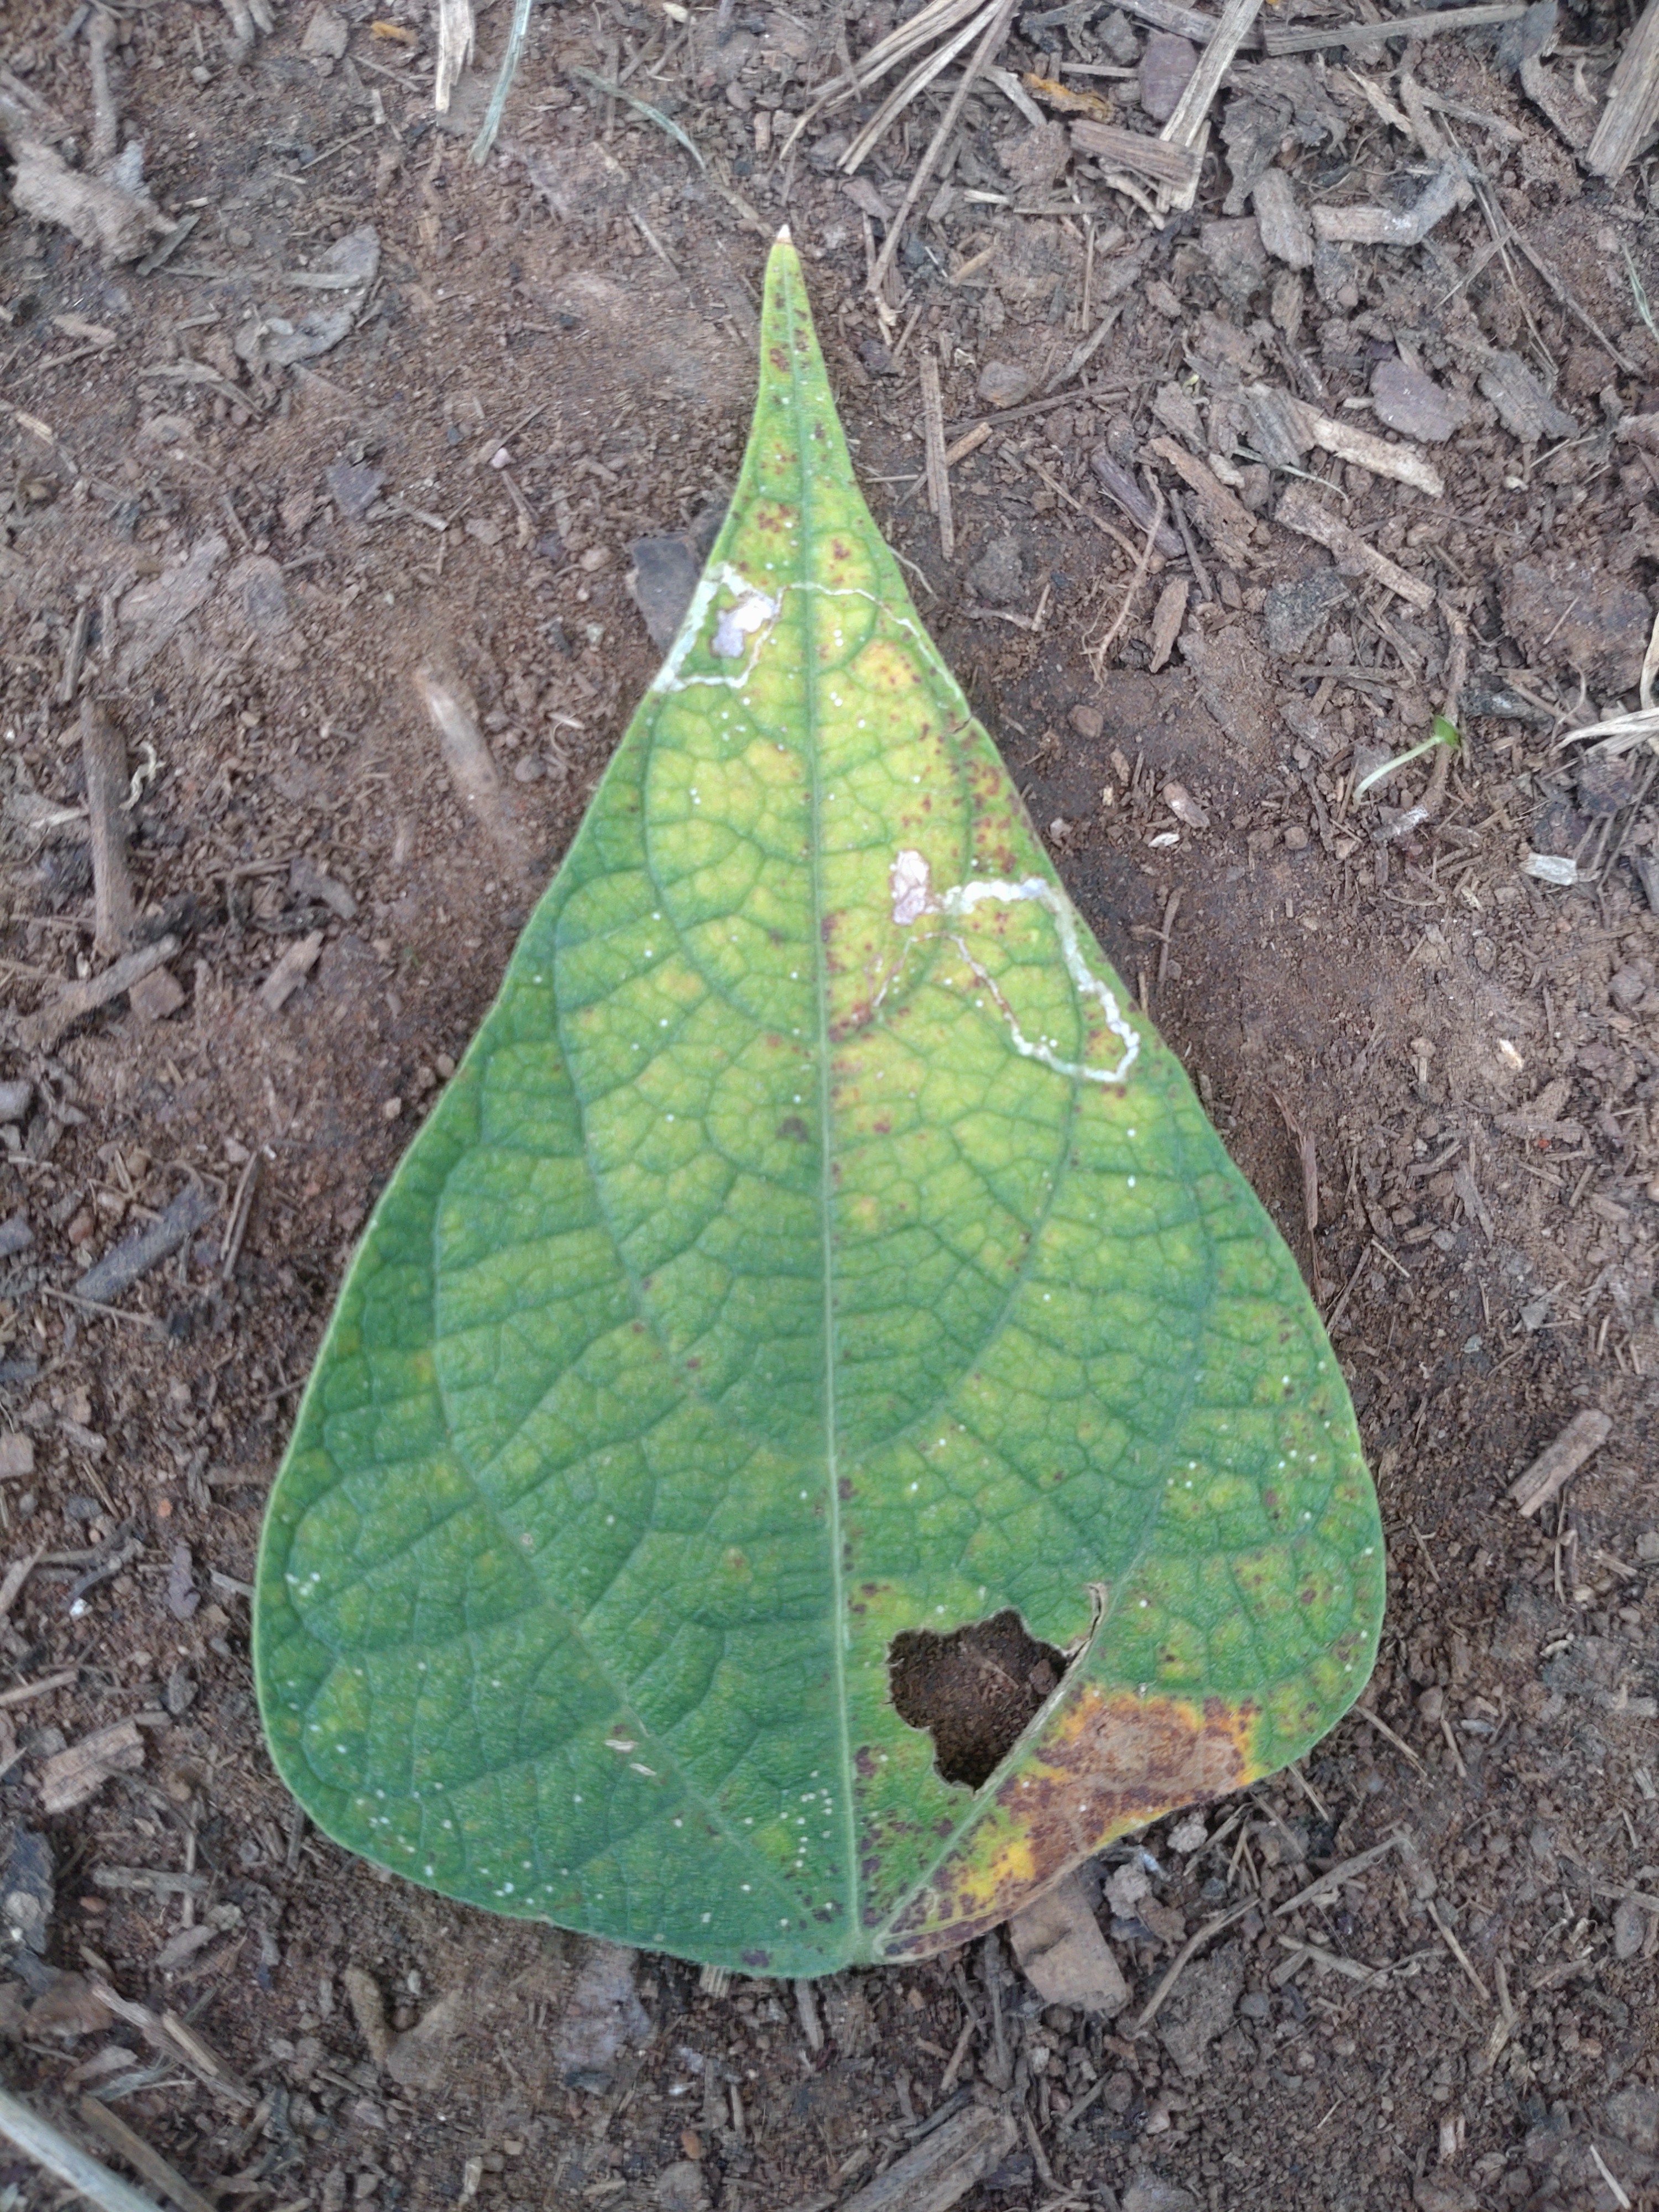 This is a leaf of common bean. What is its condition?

rust
